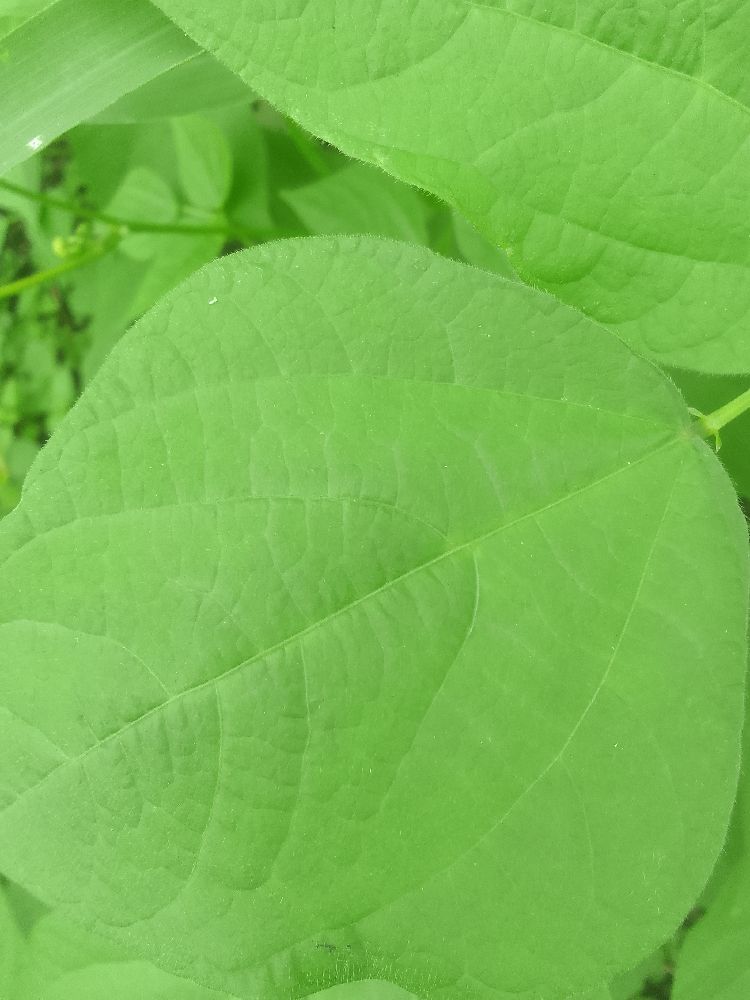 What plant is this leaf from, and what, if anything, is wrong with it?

common bean, healthy
